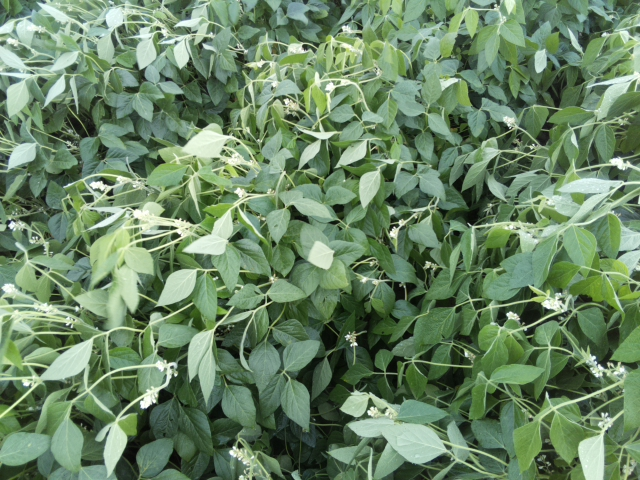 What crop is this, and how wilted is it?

soybean, moderate turgor loss in upper canopy
